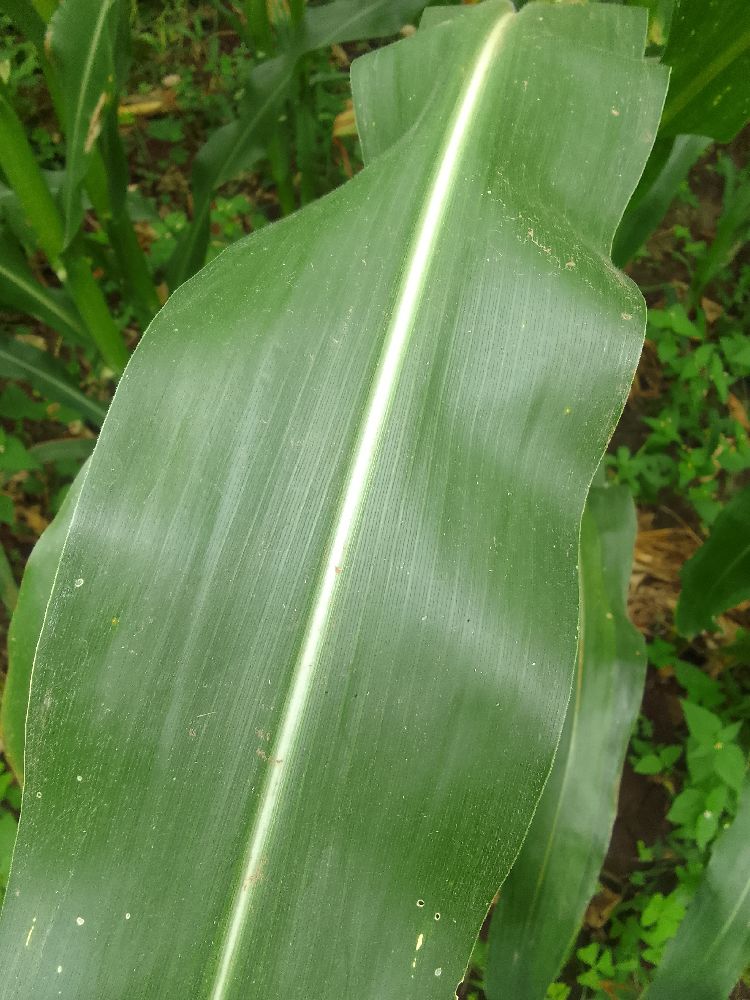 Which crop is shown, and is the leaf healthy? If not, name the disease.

maize, healthy
